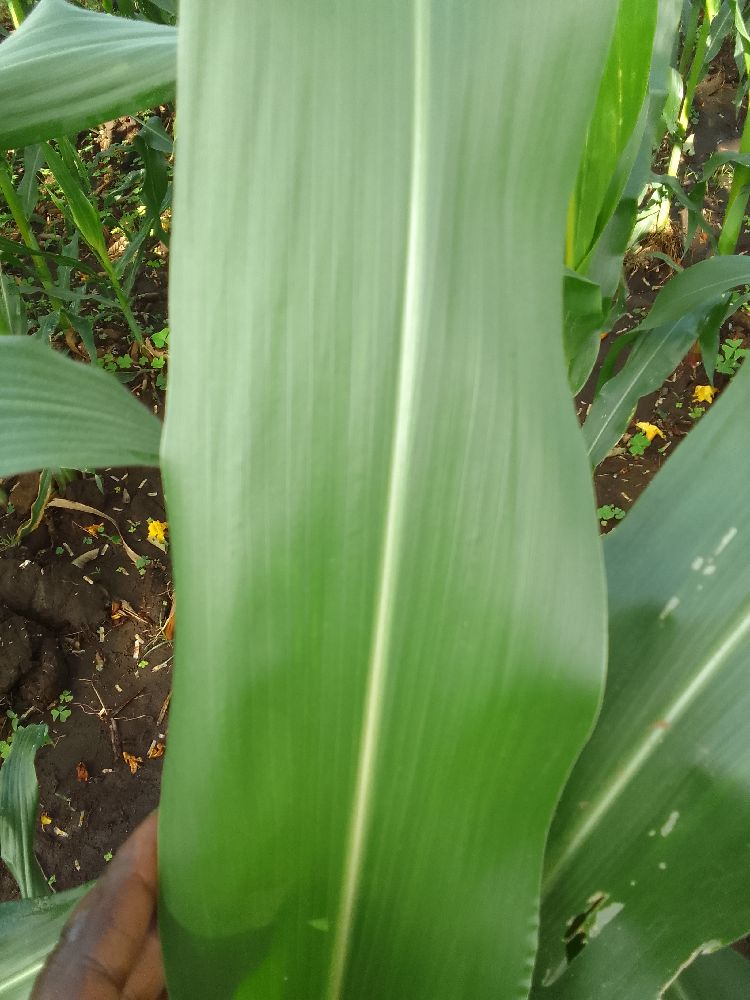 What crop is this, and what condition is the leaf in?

maize, healthy
